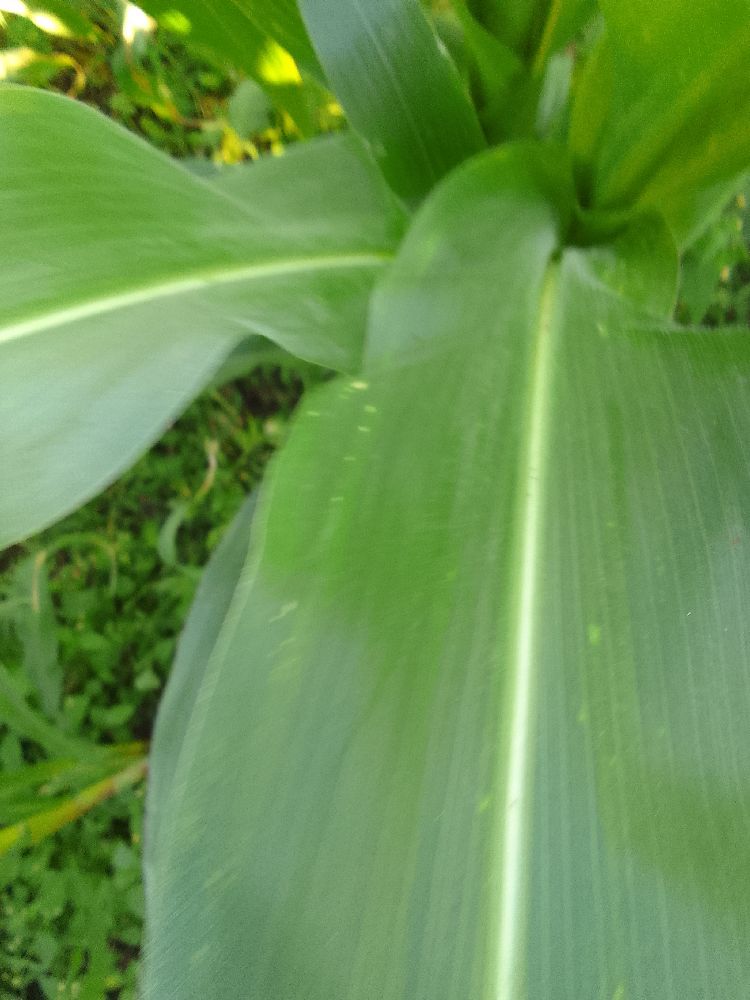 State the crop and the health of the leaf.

maize, healthy
